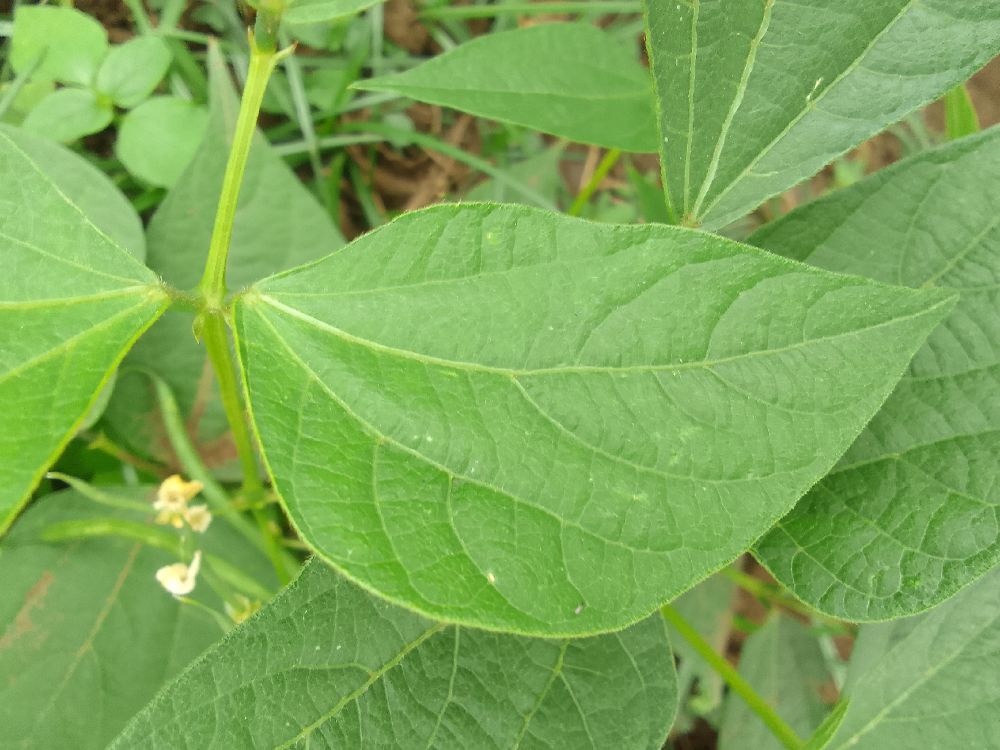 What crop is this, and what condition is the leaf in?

common bean, healthy
